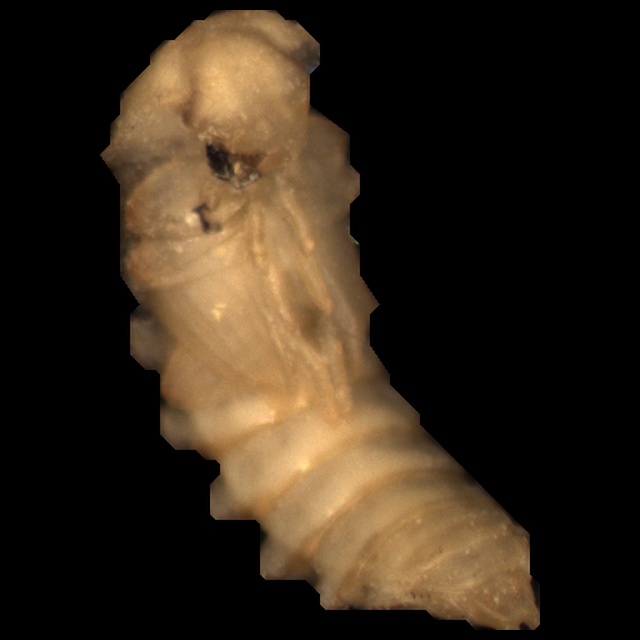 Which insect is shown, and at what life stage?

mealworm pupa
